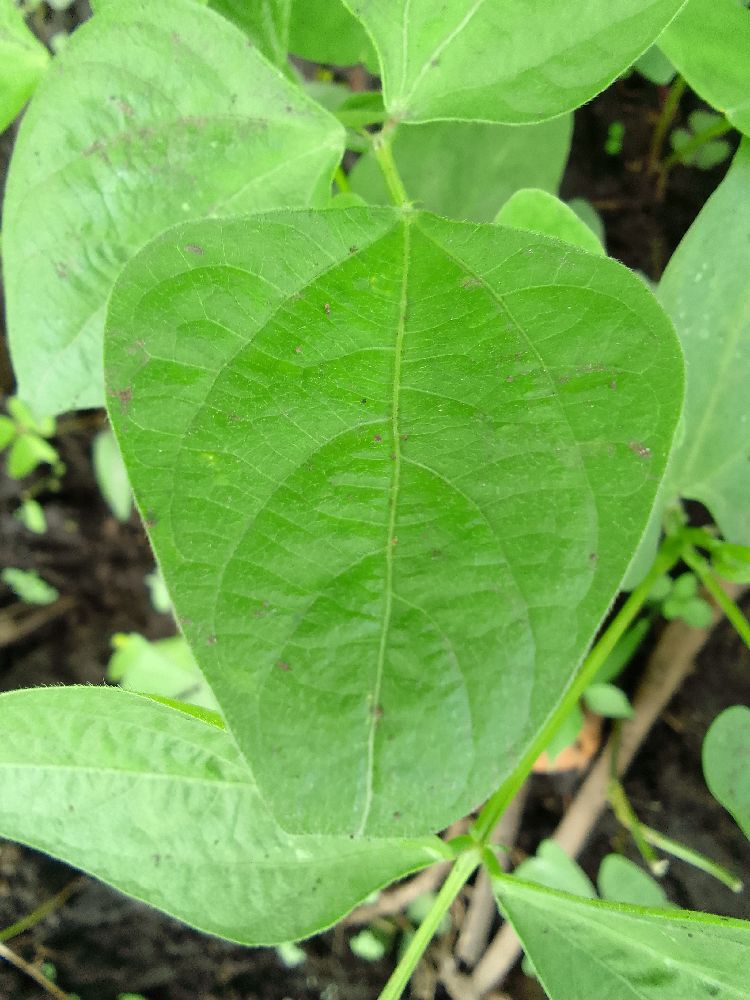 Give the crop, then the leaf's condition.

common bean, healthy
